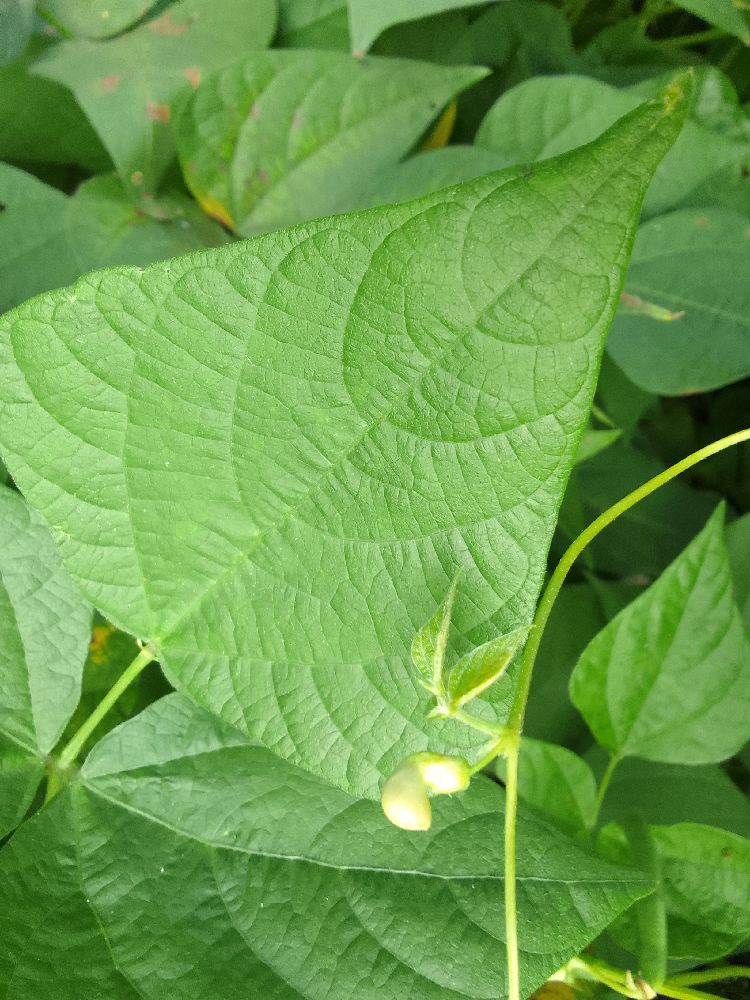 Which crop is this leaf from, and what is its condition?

common bean, healthy
